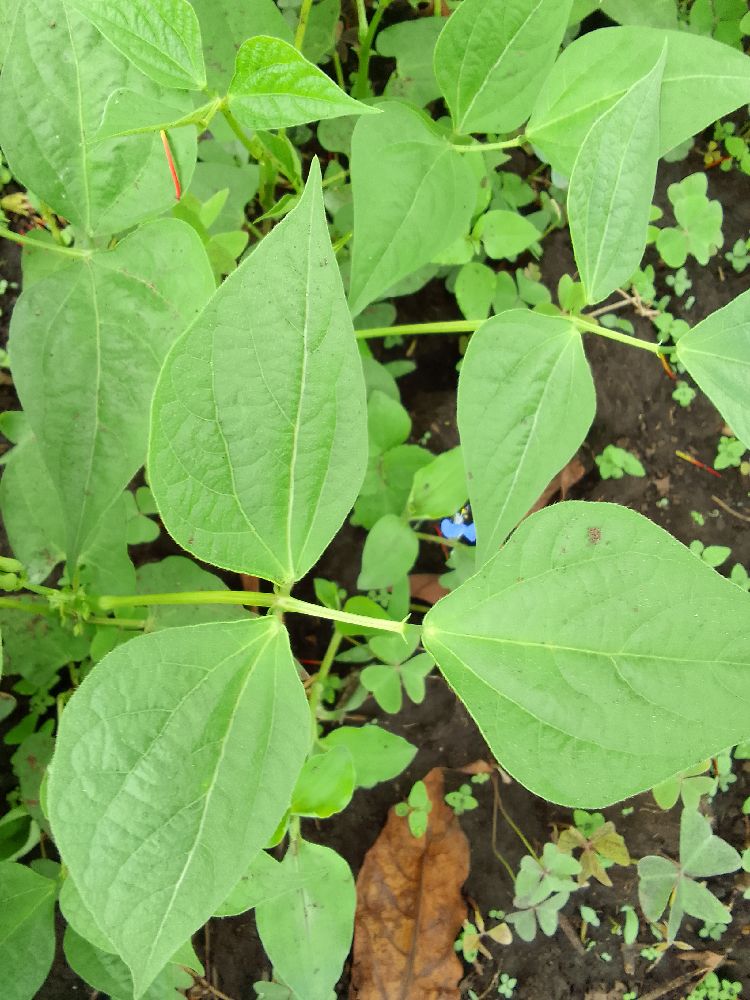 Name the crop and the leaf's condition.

common bean, healthy
